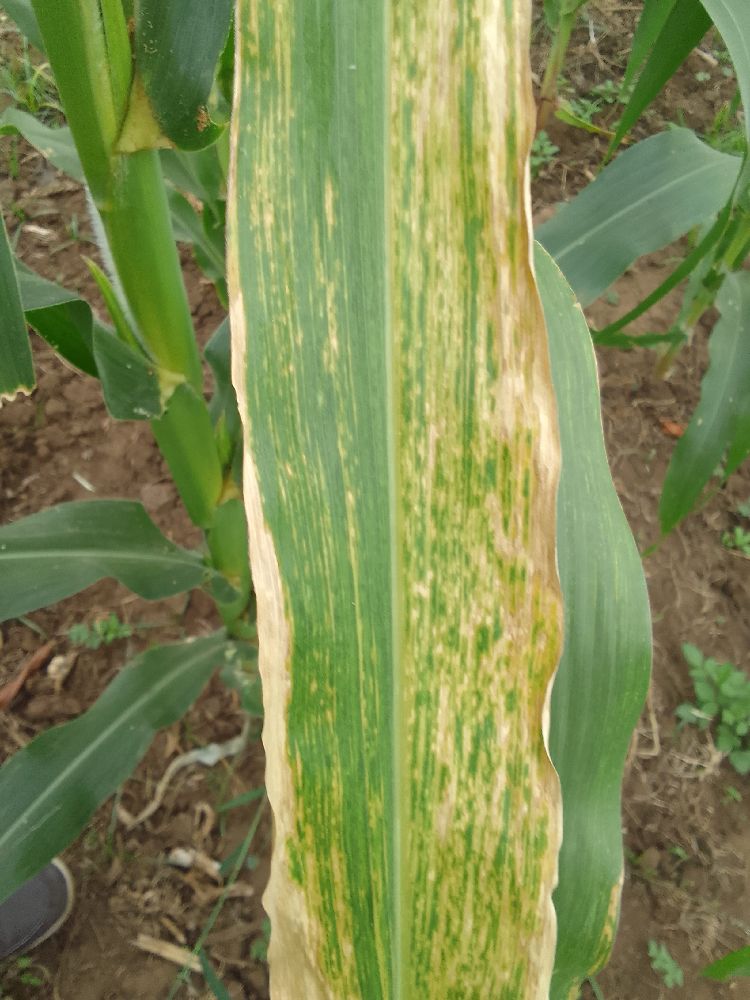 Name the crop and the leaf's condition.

maize, maize lethal necrosis
